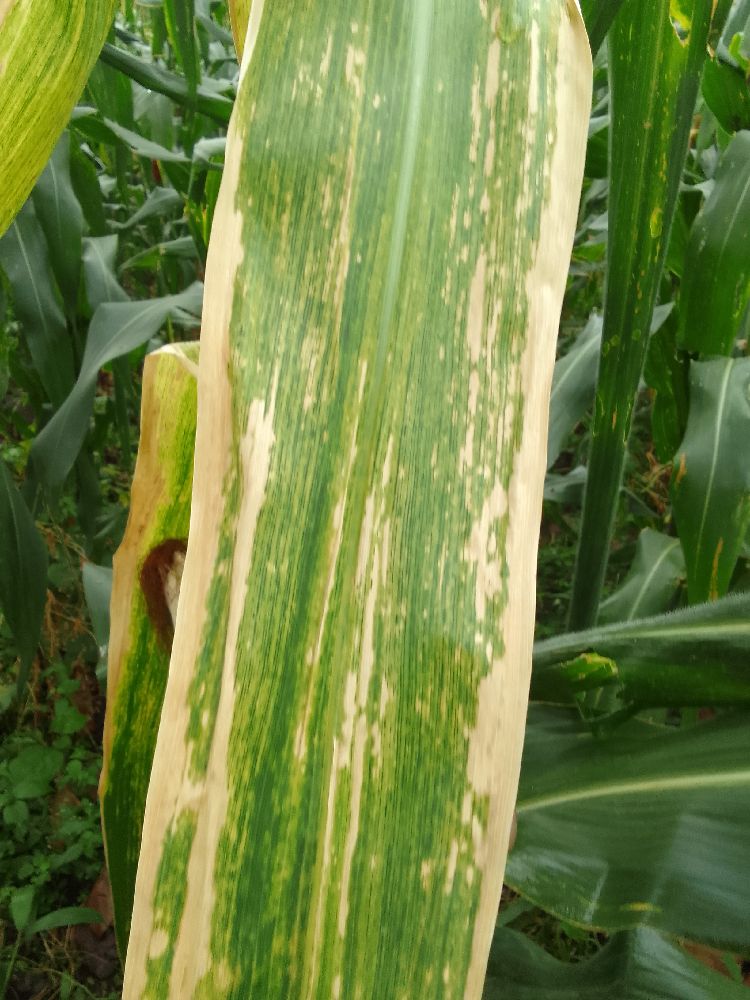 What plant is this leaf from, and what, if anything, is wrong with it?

maize, maize lethal necrosis
